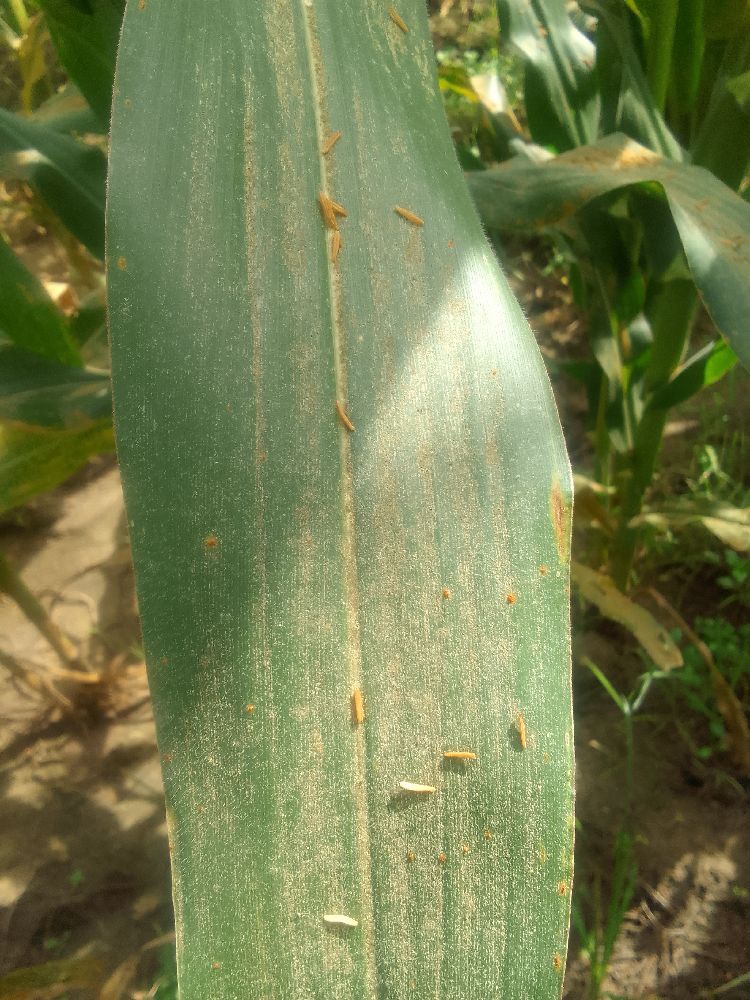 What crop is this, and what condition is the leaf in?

maize, healthy
